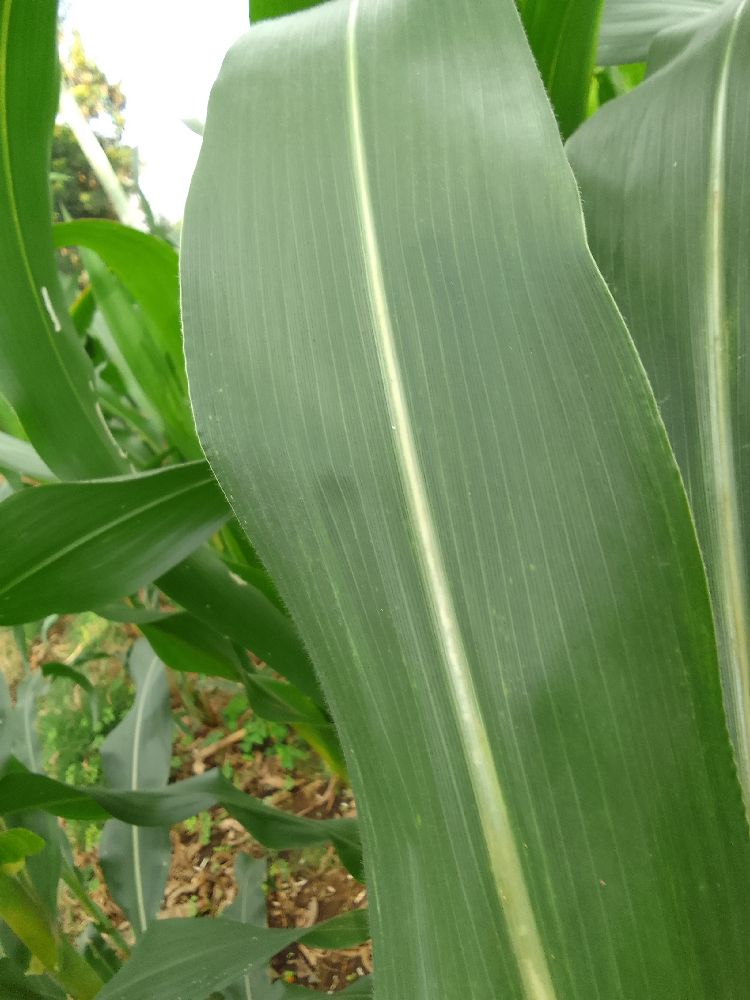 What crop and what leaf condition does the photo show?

maize, healthy
